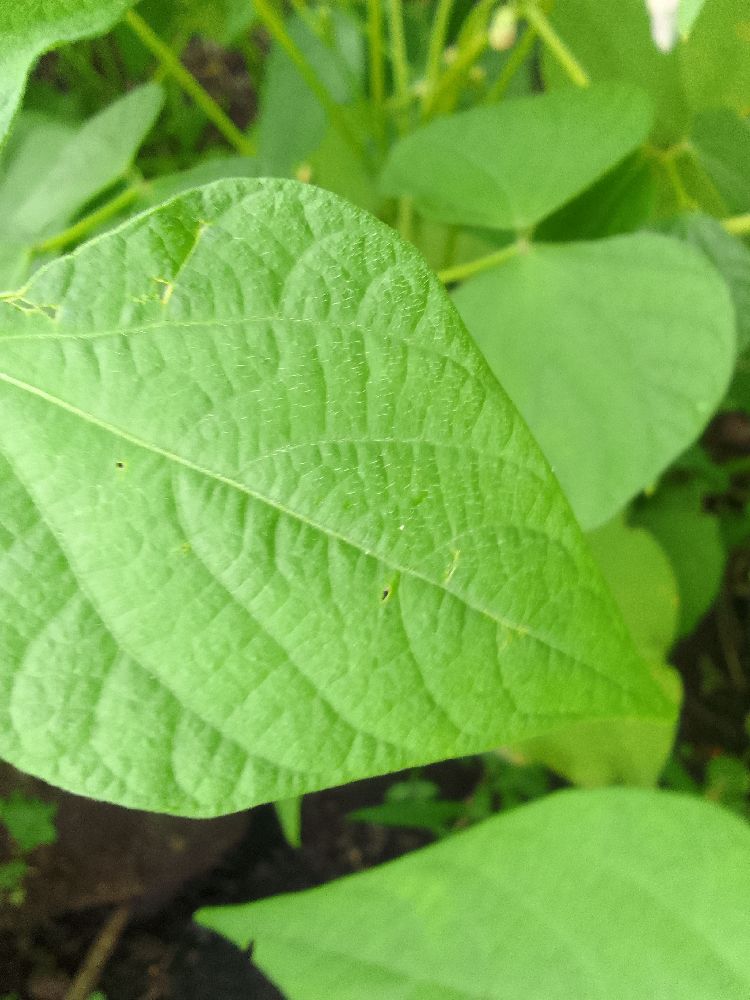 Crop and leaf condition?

common bean, healthy
